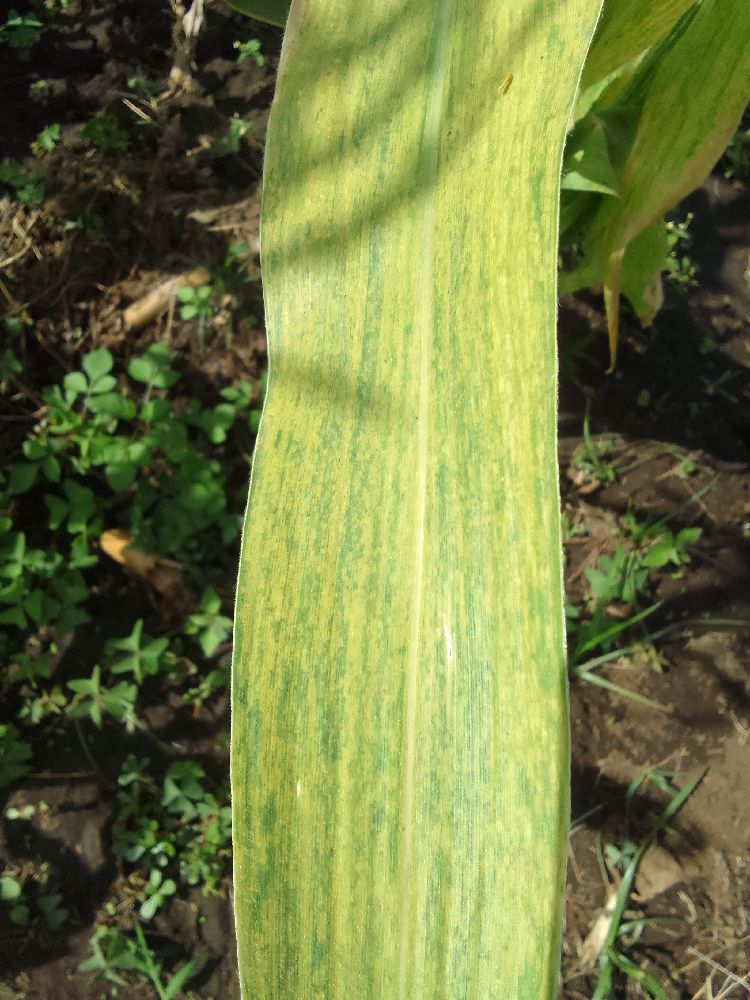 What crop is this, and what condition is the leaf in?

maize, maize lethal necrosis
